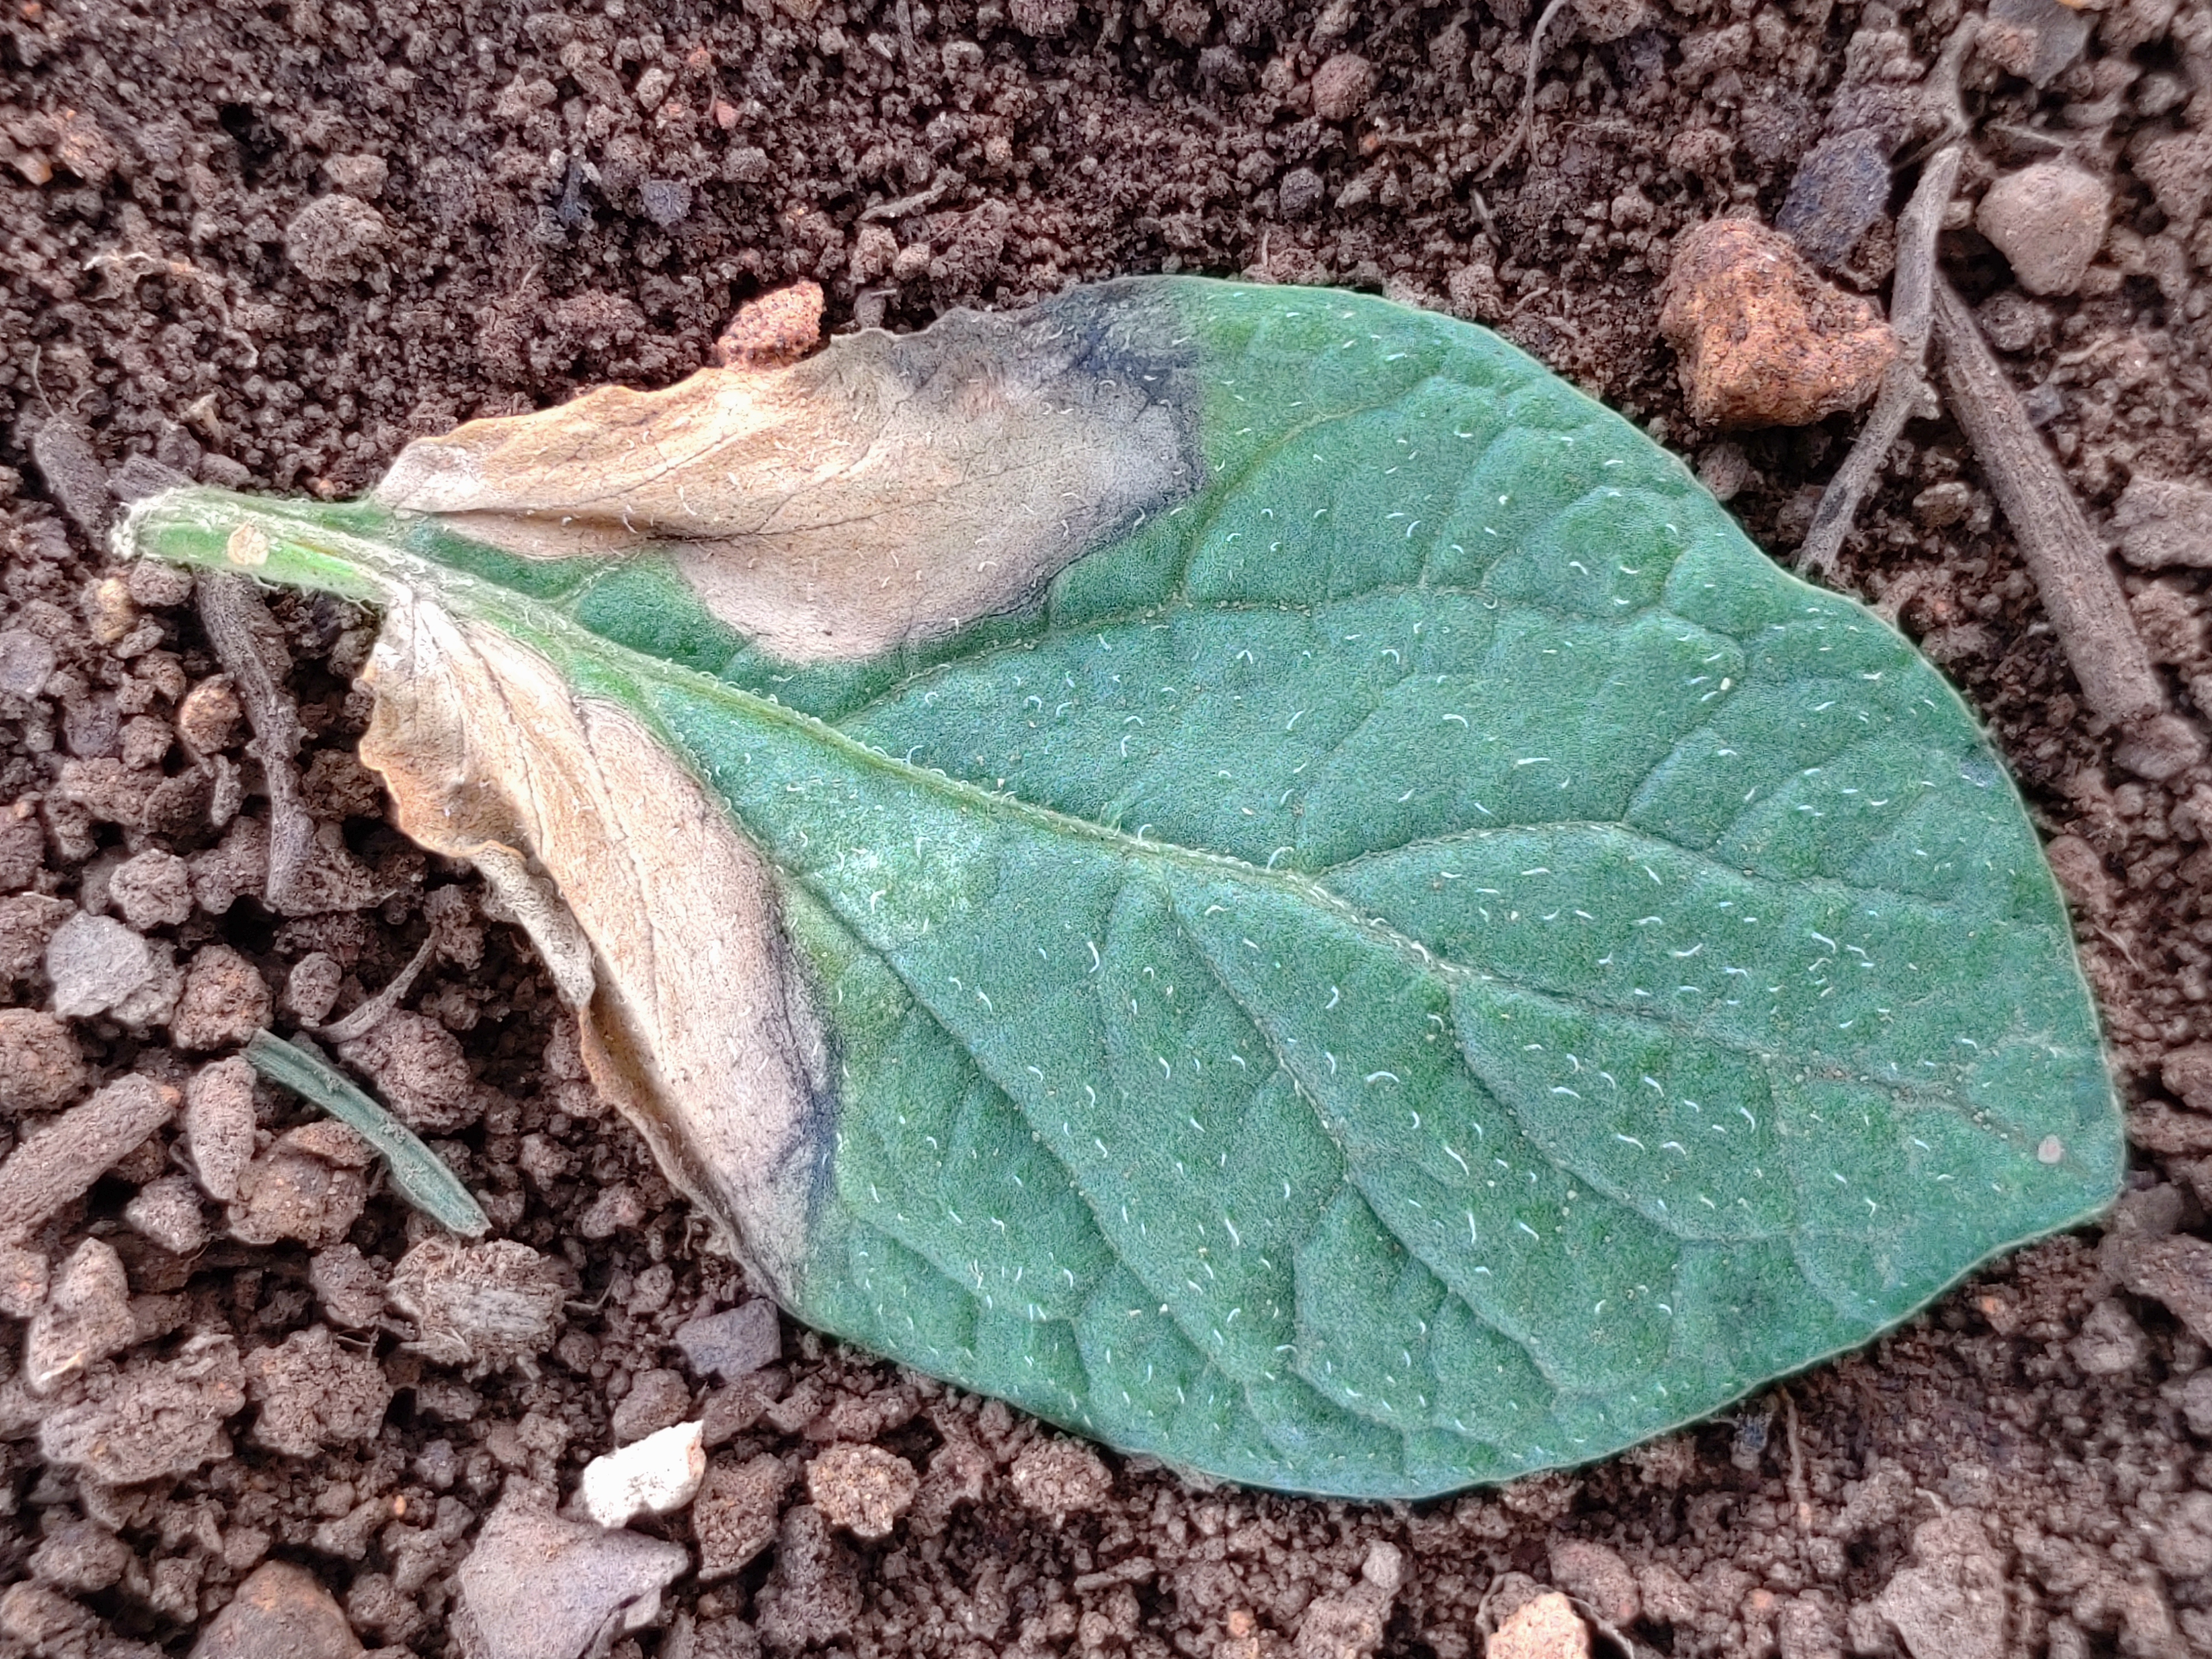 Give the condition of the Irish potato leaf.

early blight
